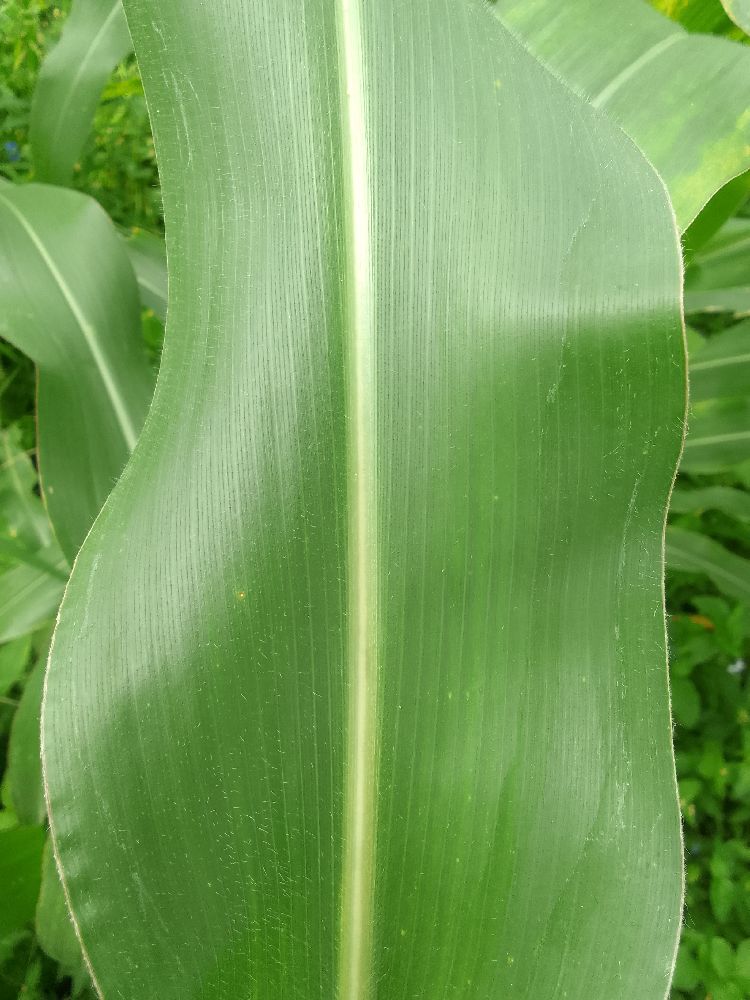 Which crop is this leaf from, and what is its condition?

maize, healthy
